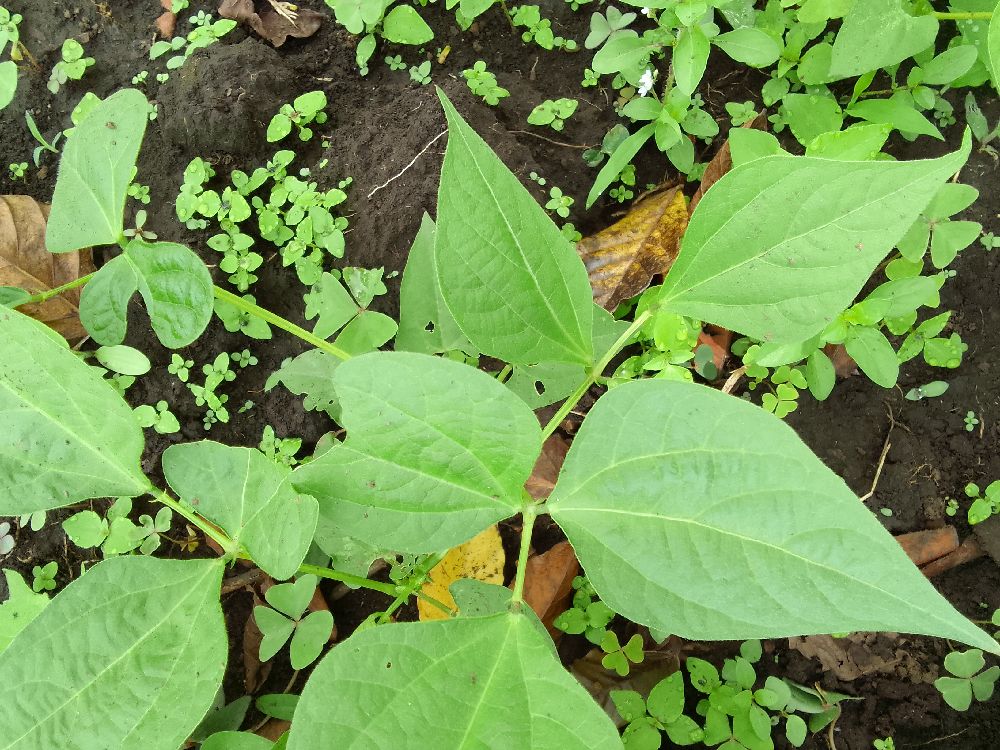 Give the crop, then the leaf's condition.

common bean, healthy
